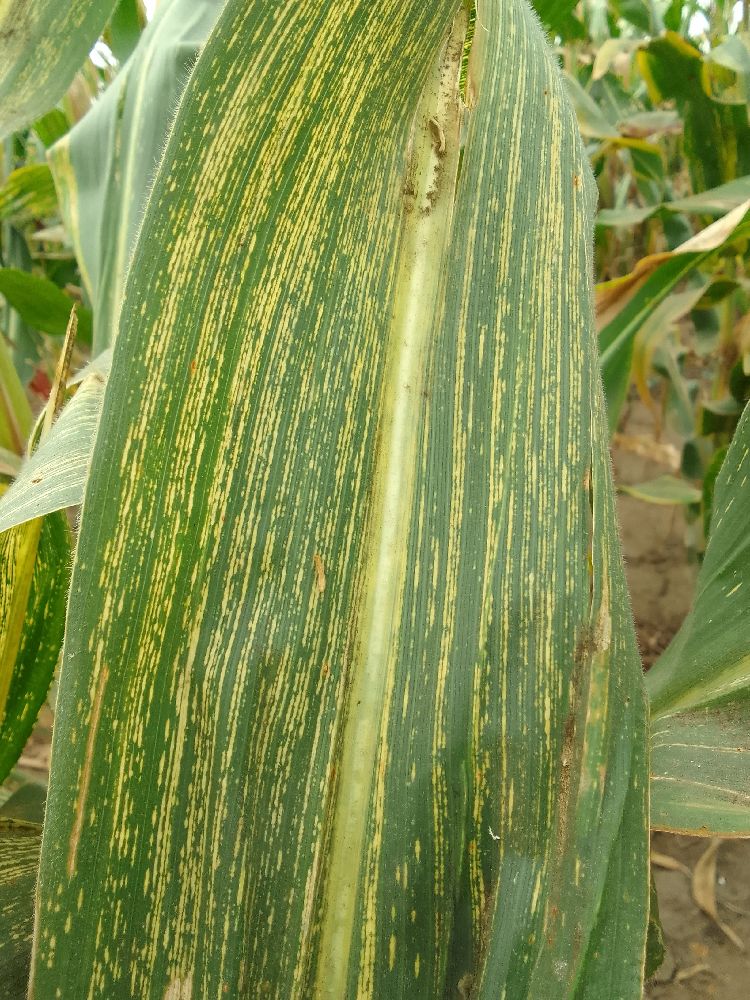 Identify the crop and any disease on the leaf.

maize, maize streak virus
